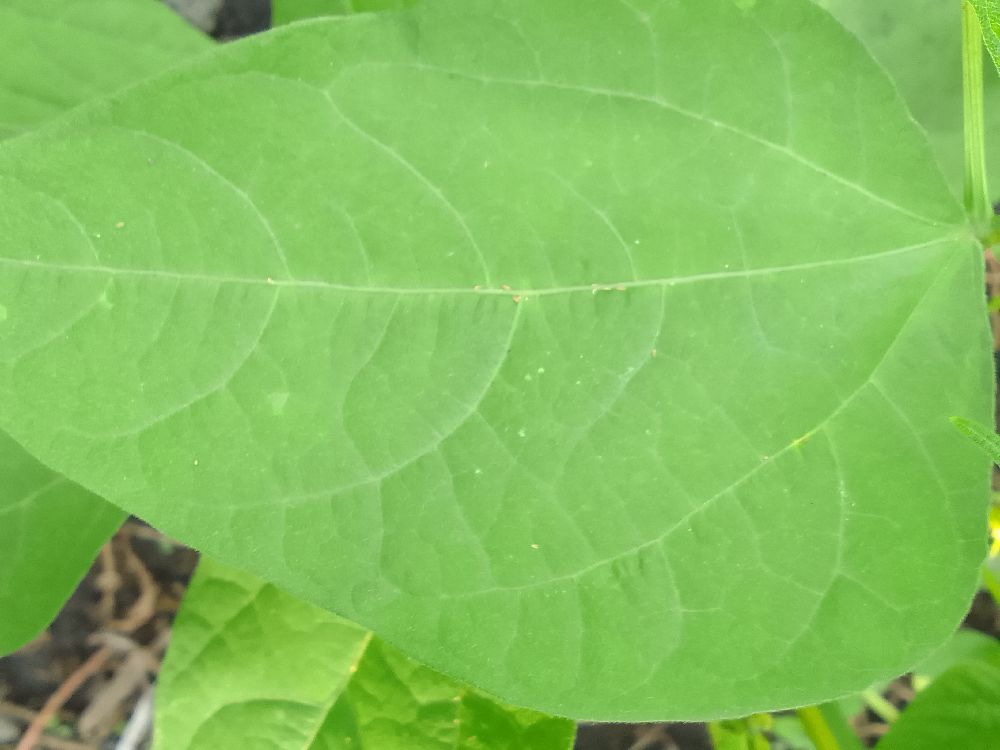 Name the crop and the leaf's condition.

common bean, healthy
